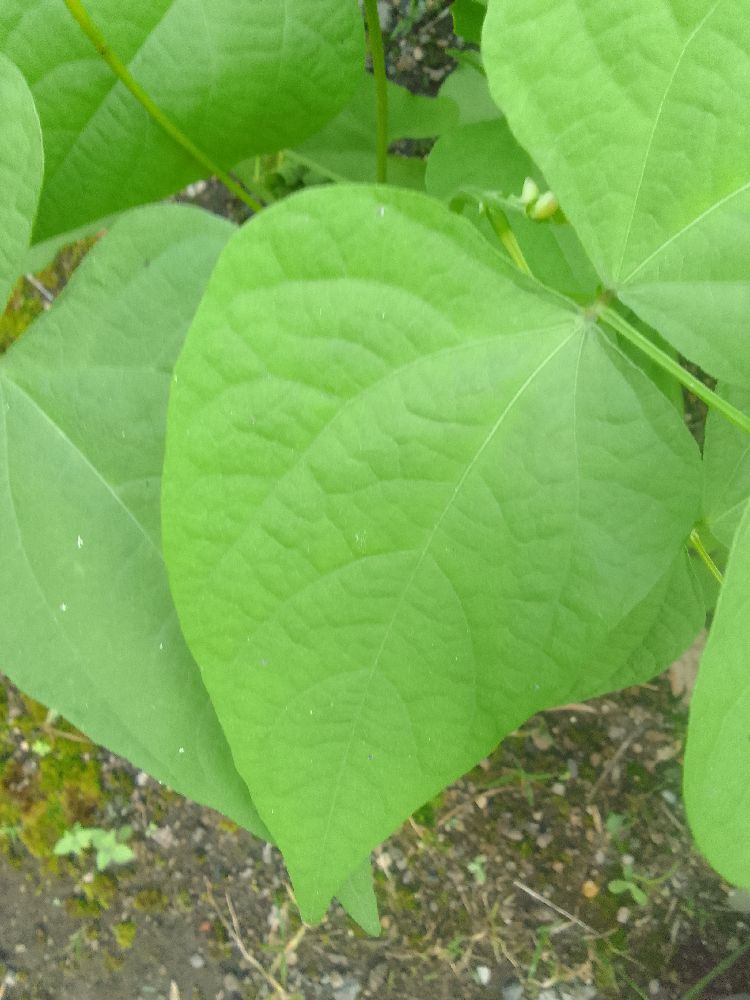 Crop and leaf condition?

common bean, healthy
